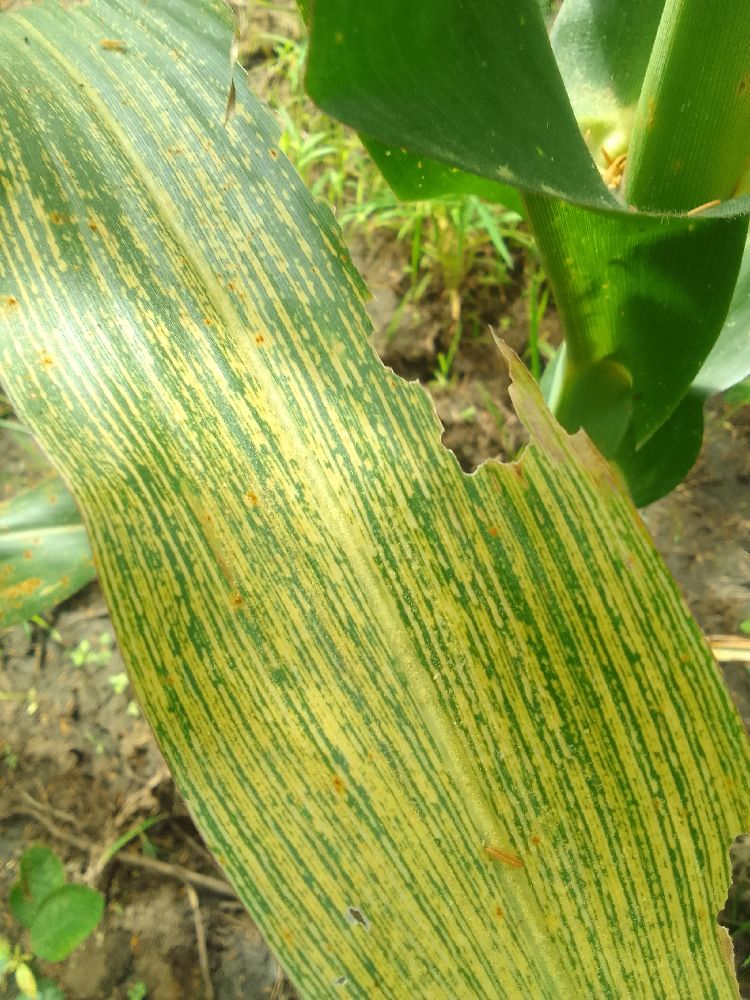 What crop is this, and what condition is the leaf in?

maize, maize streak virus
